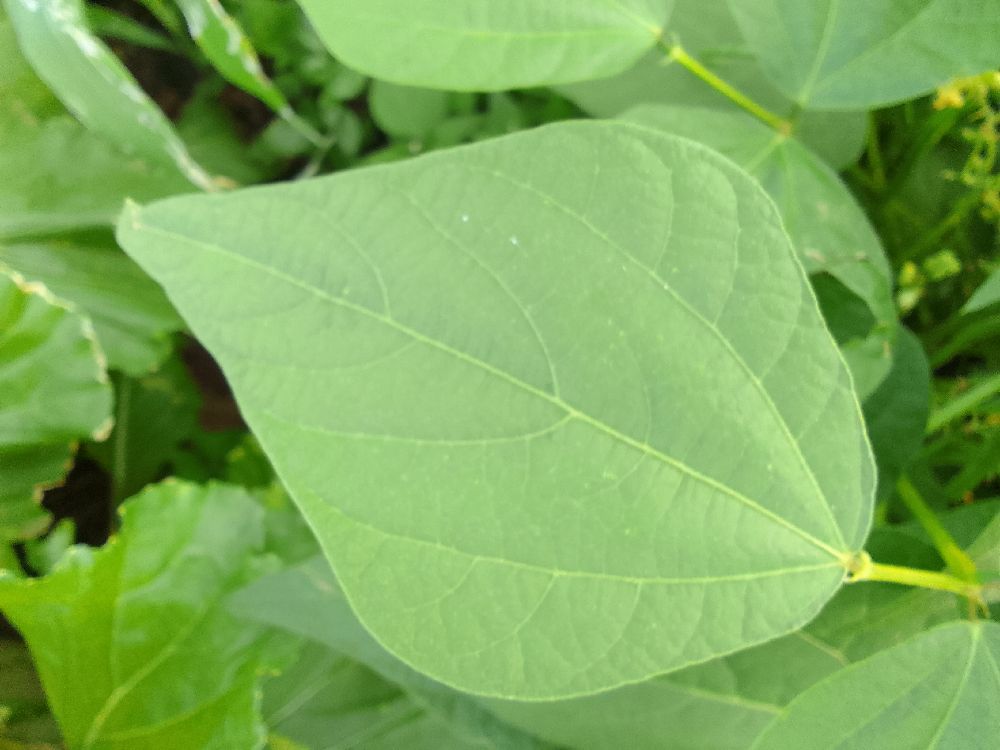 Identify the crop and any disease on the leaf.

common bean, healthy
